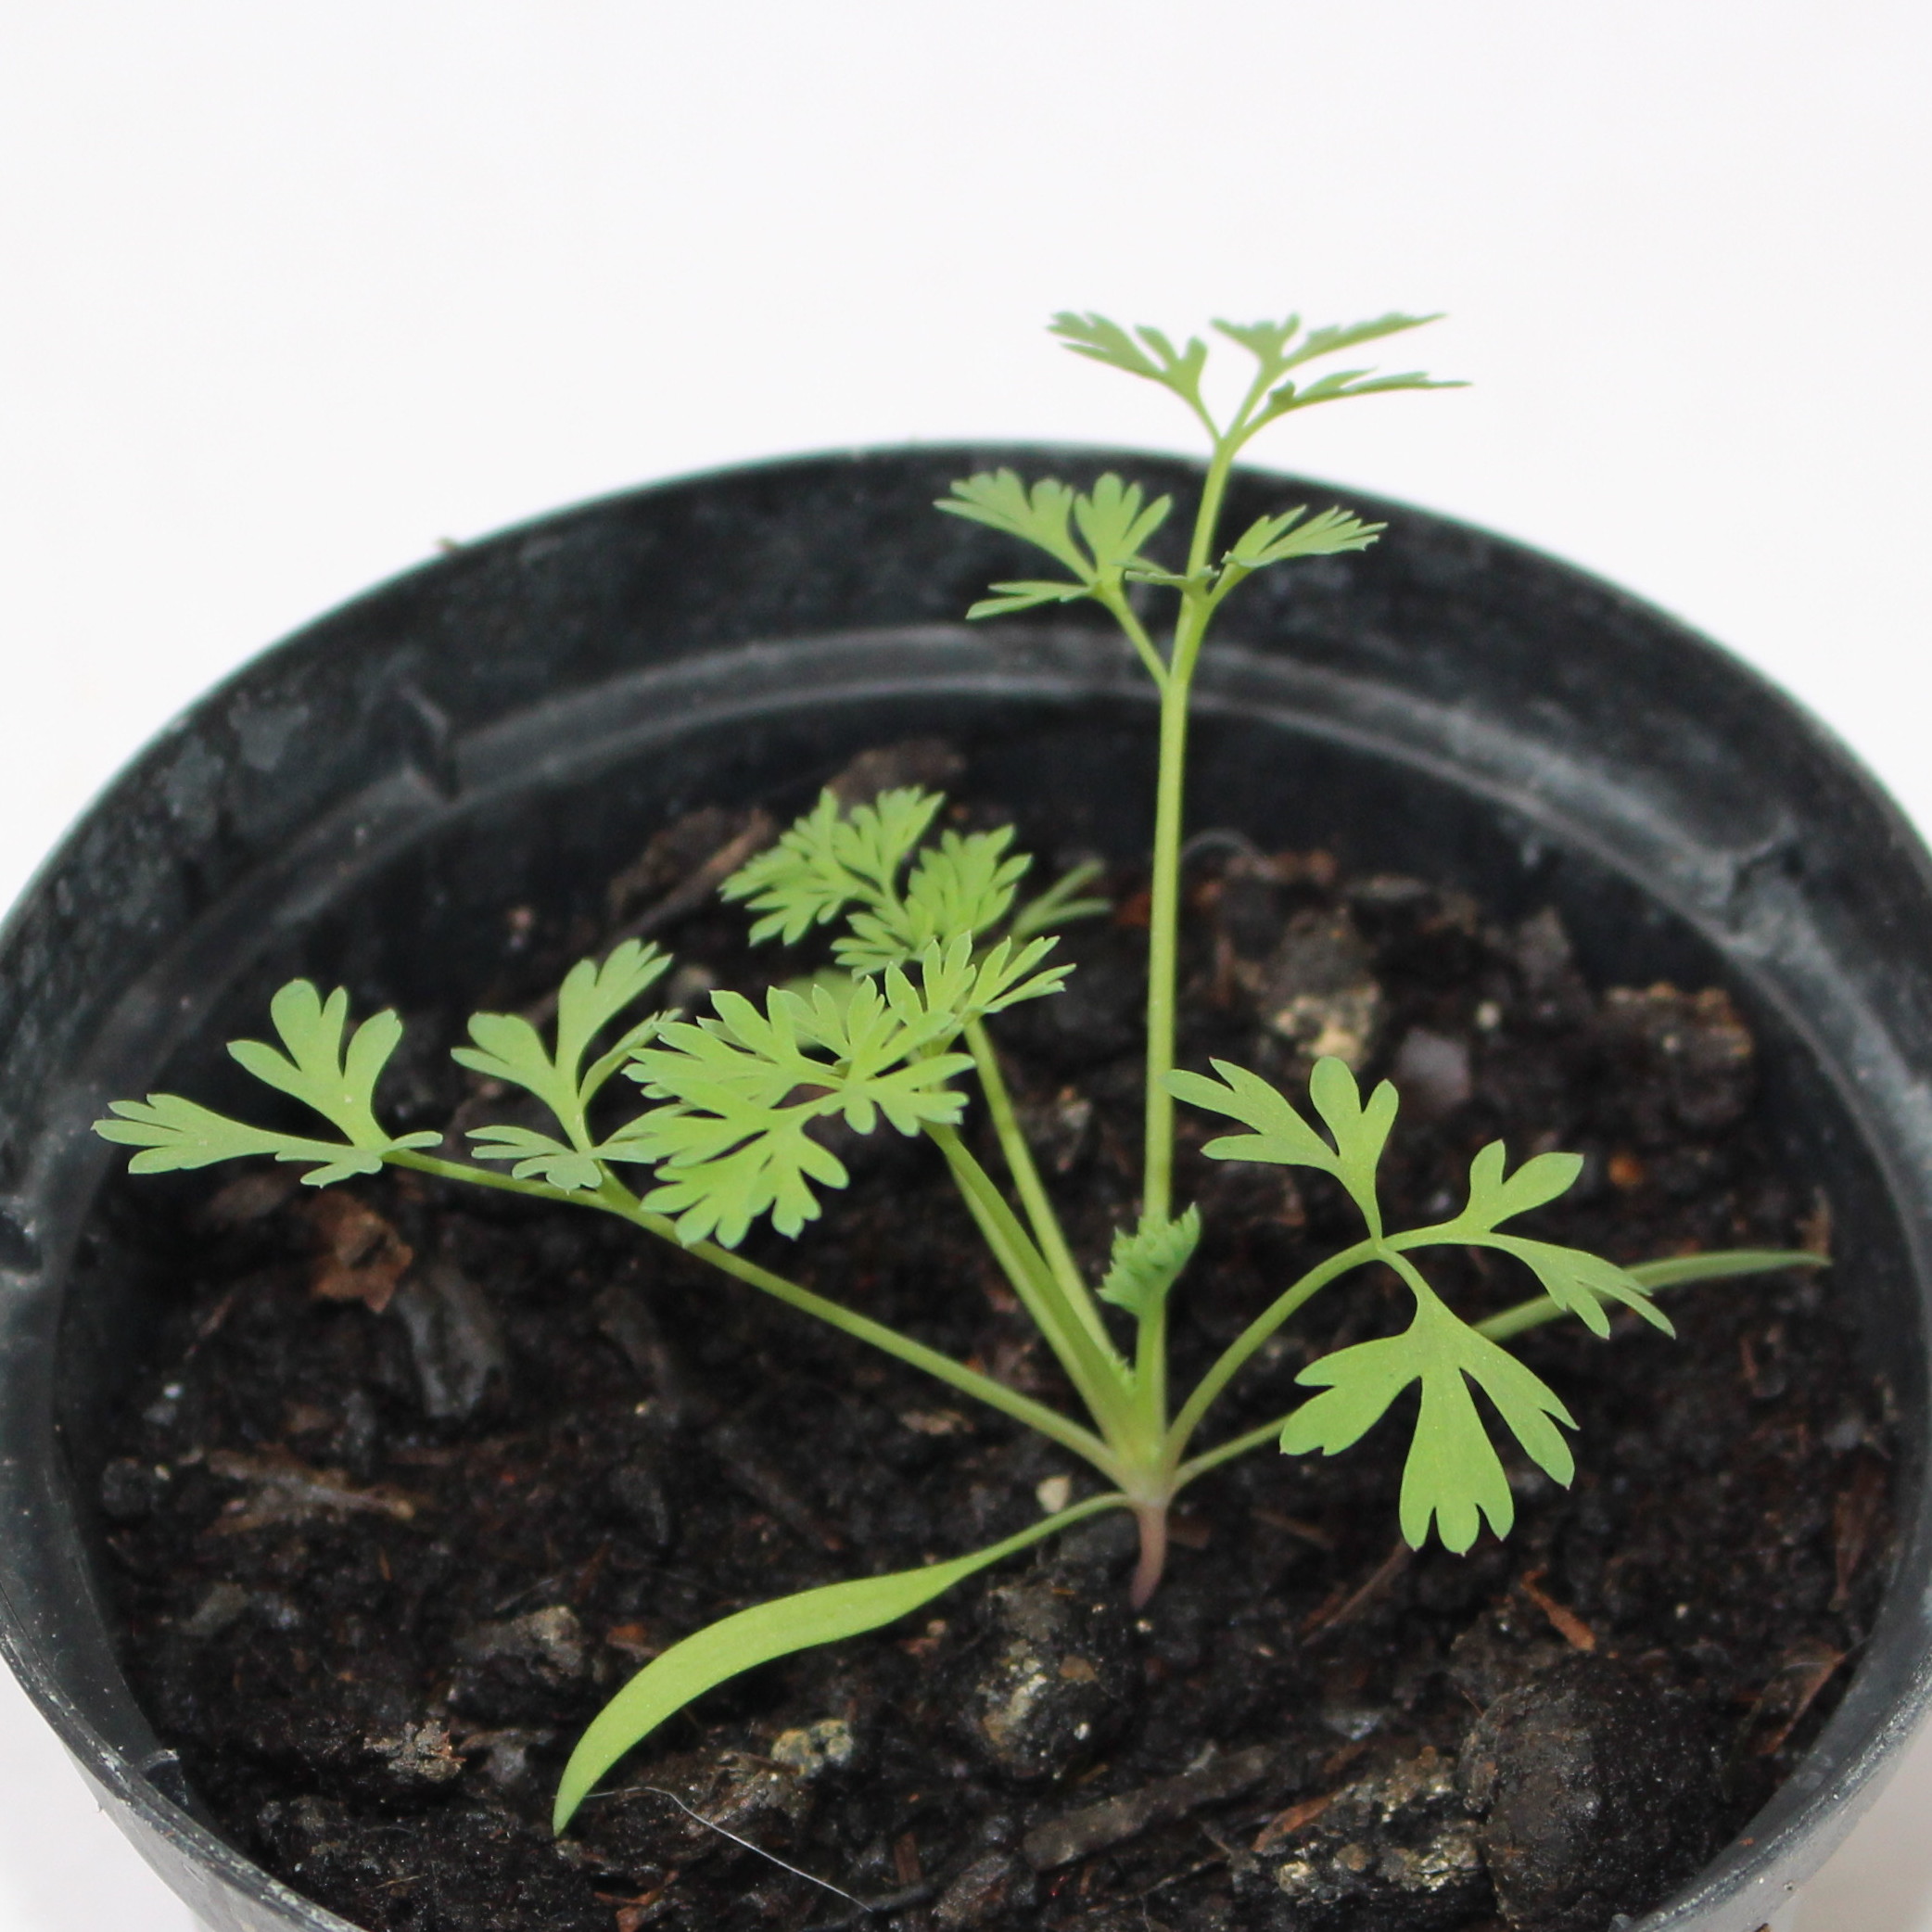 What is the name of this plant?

Fumaria officinalis
